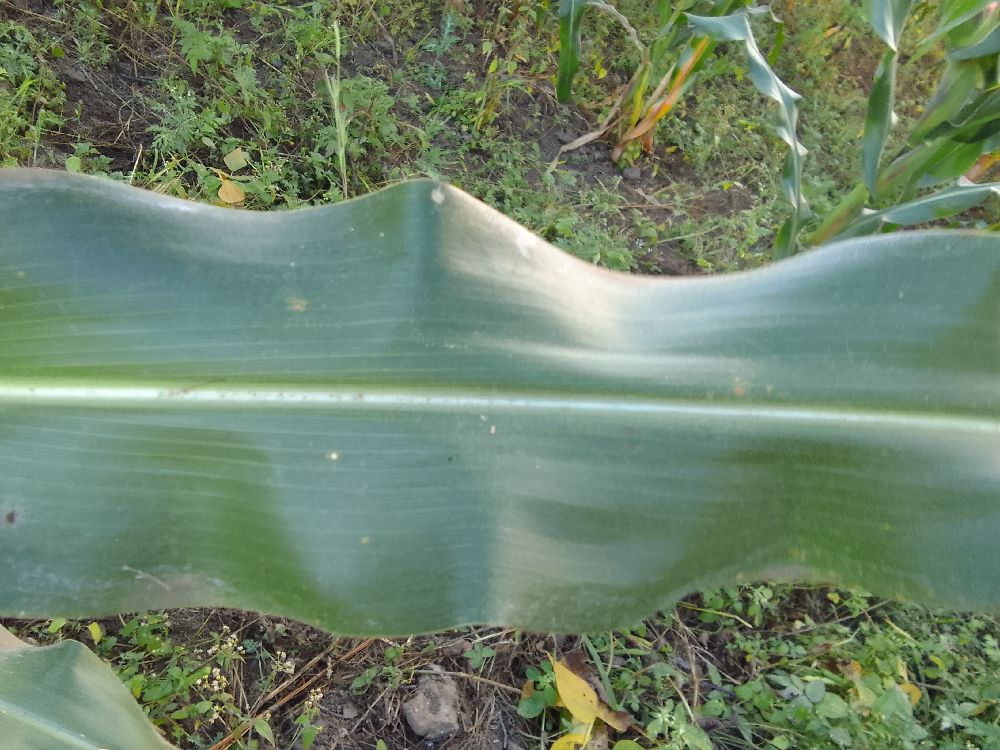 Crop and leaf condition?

maize, healthy
